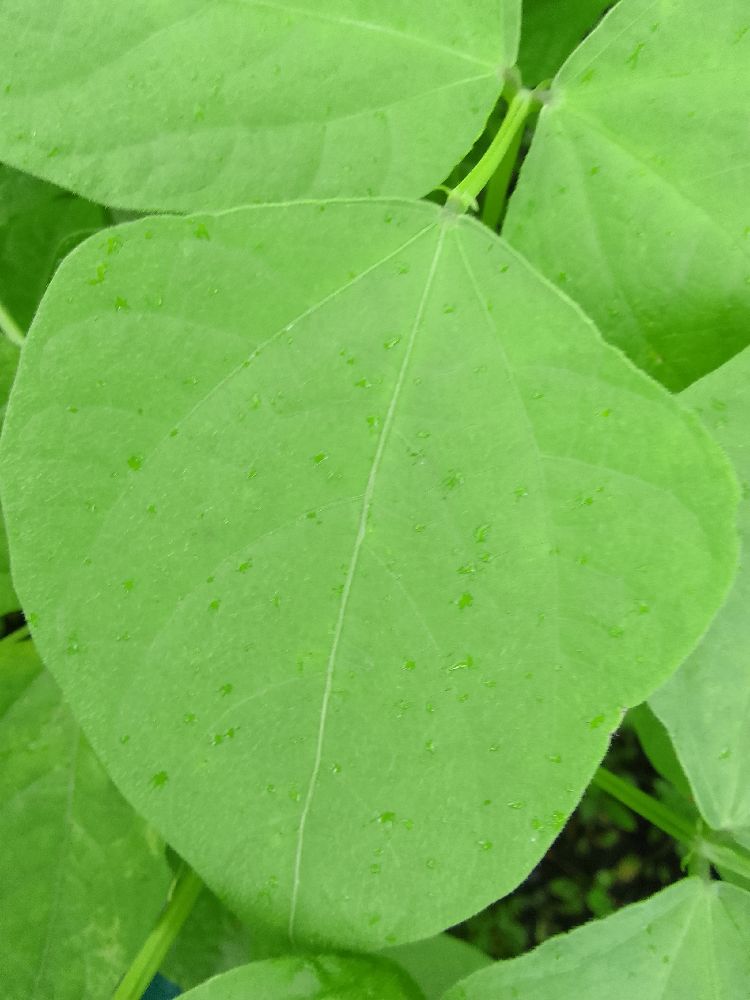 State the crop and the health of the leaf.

common bean, healthy
